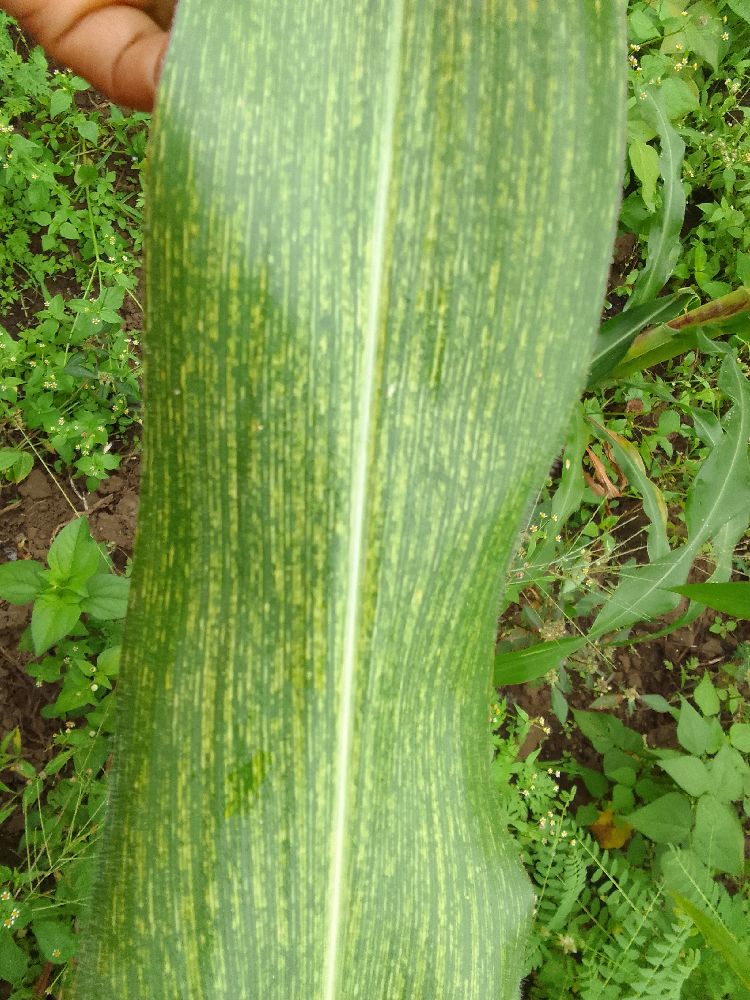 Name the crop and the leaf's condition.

maize, maize streak virus
